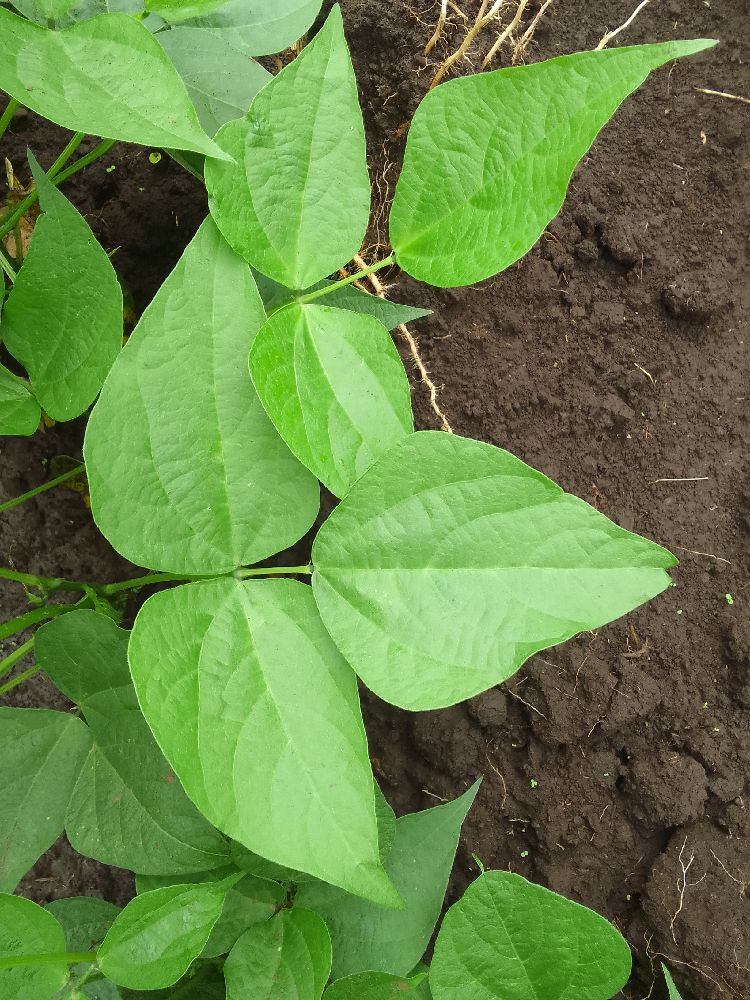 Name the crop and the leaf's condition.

common bean, healthy
